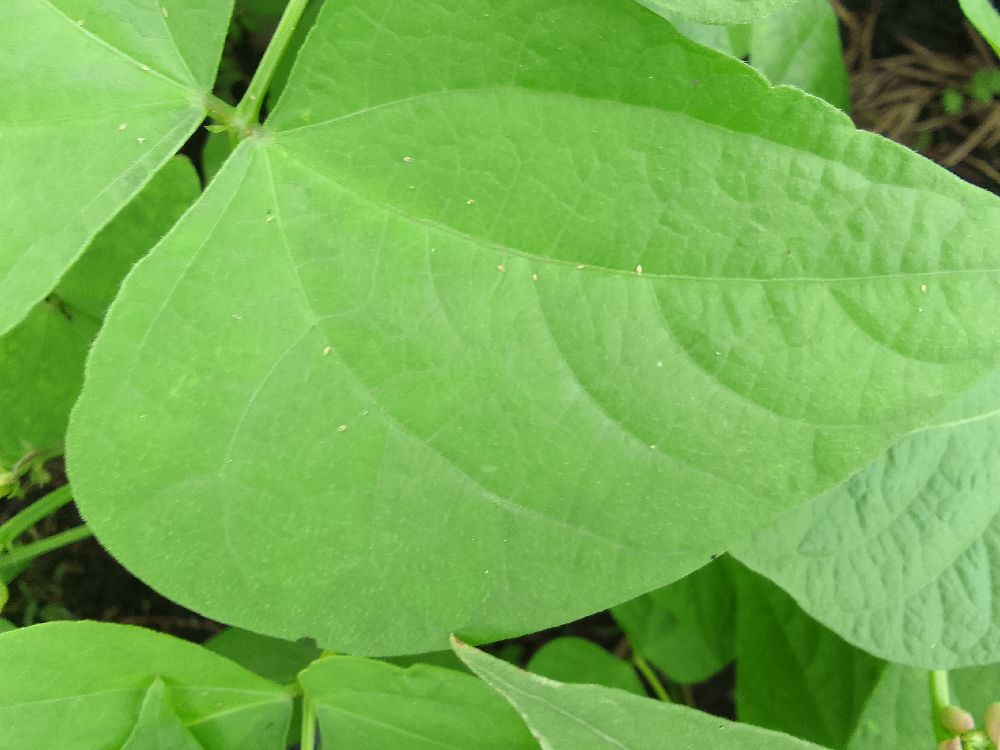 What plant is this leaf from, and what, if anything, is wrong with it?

common bean, healthy
